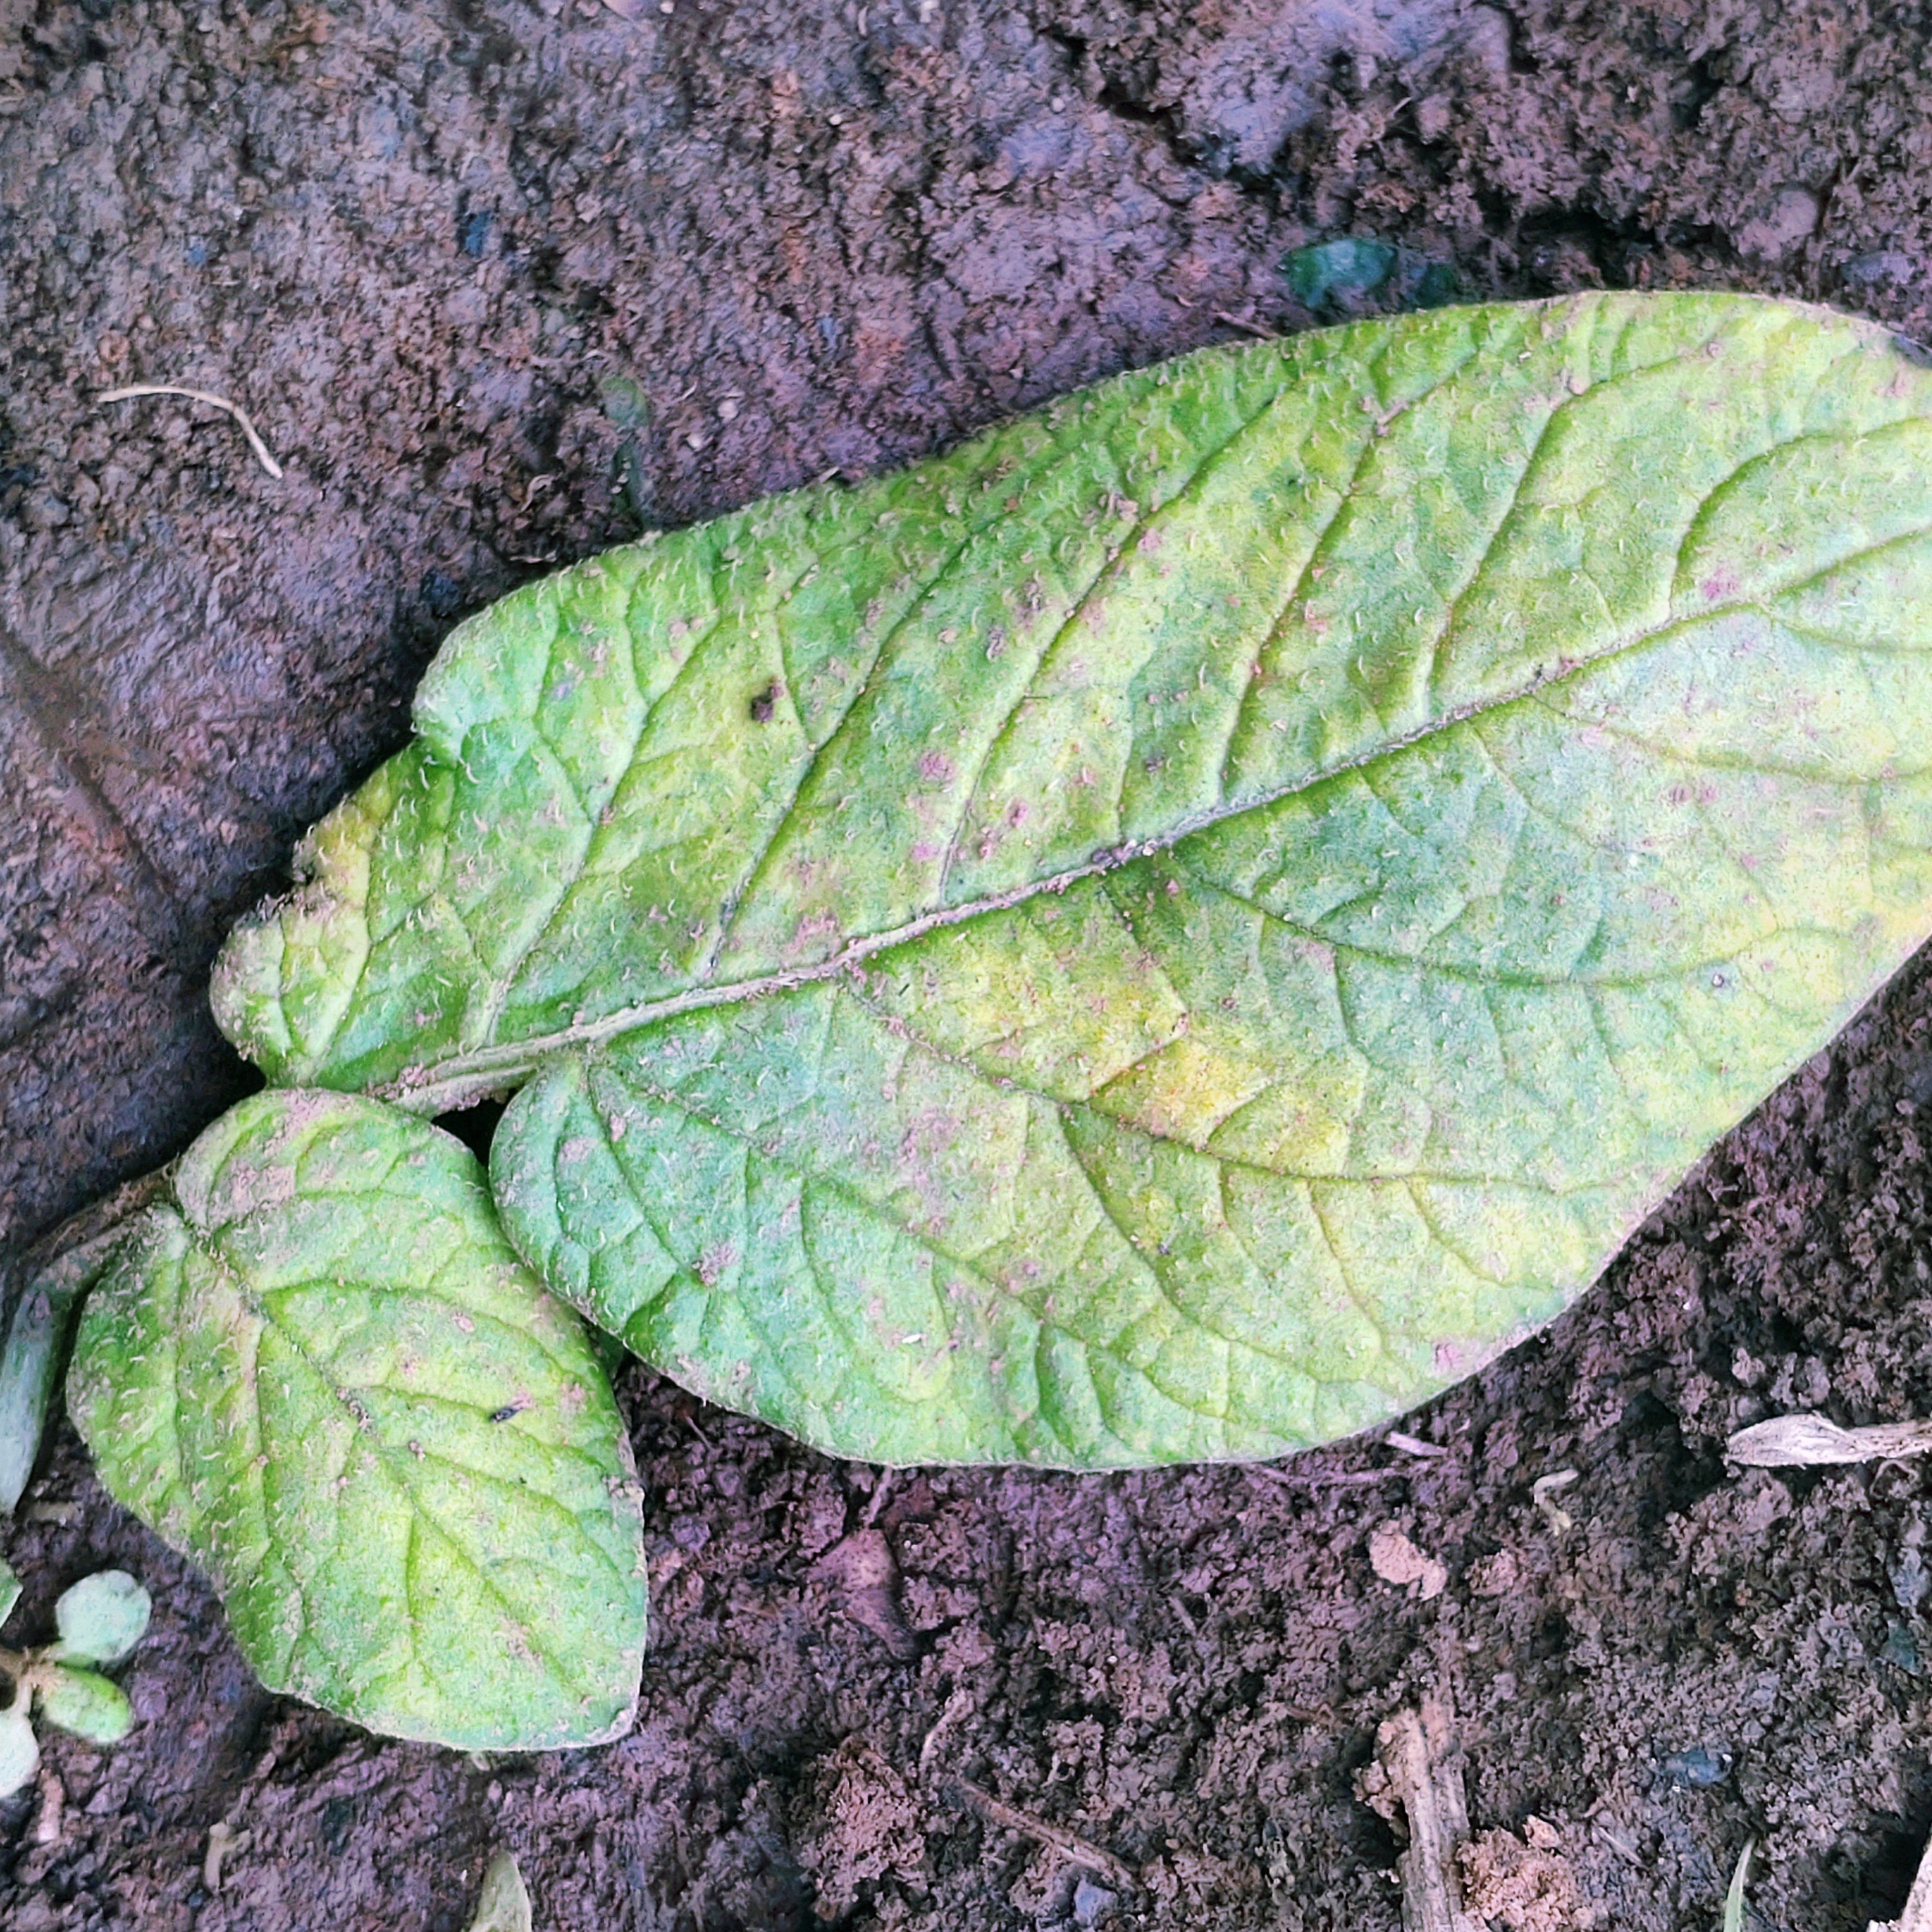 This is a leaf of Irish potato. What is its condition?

late blight
